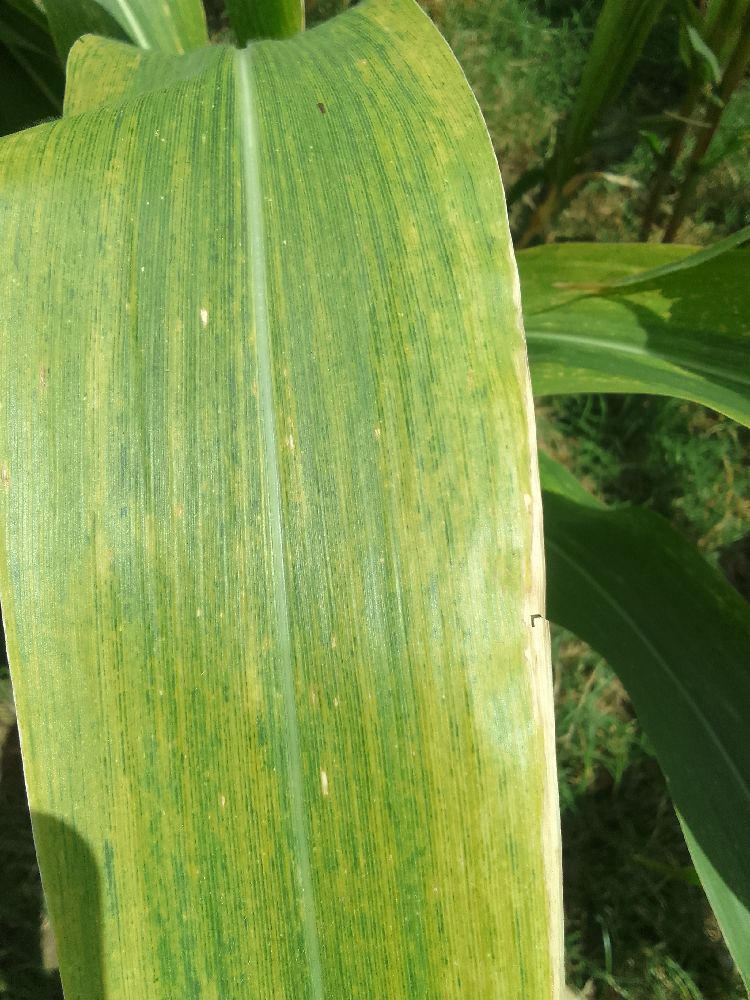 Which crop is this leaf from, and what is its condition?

maize, maize lethal necrosis
